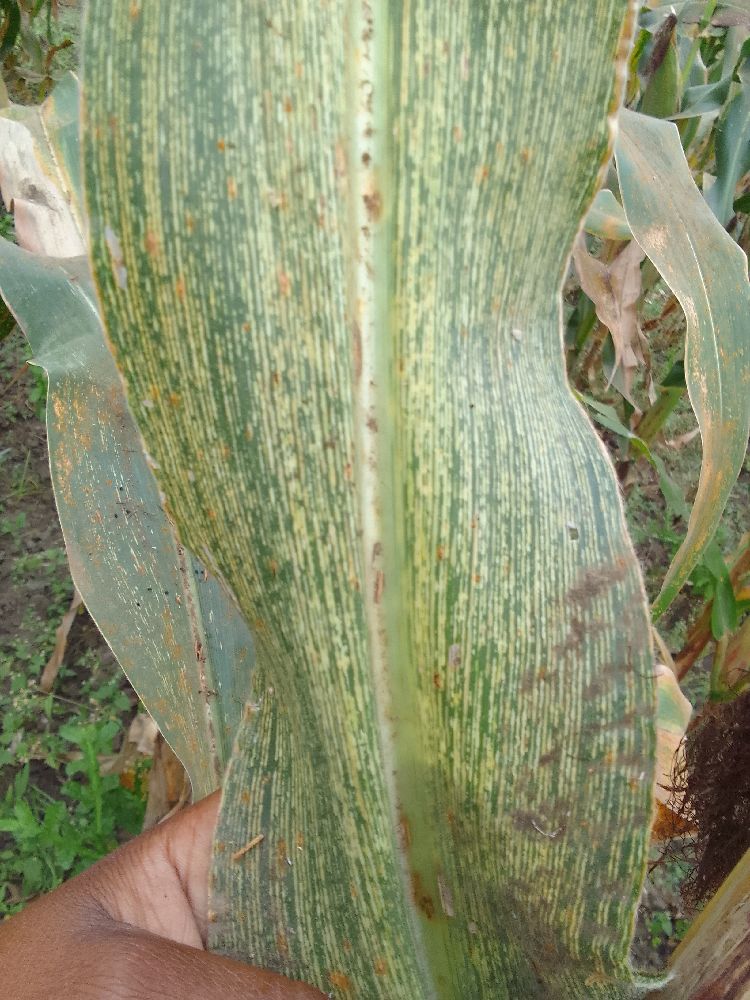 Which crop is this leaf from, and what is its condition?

maize, maize streak virus
